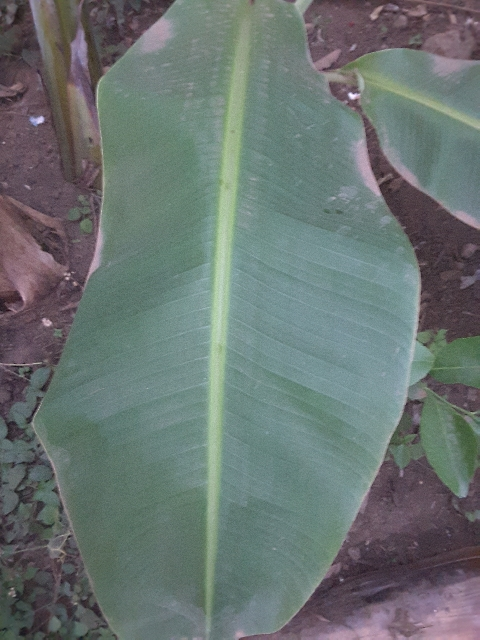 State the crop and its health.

banana, healthy
